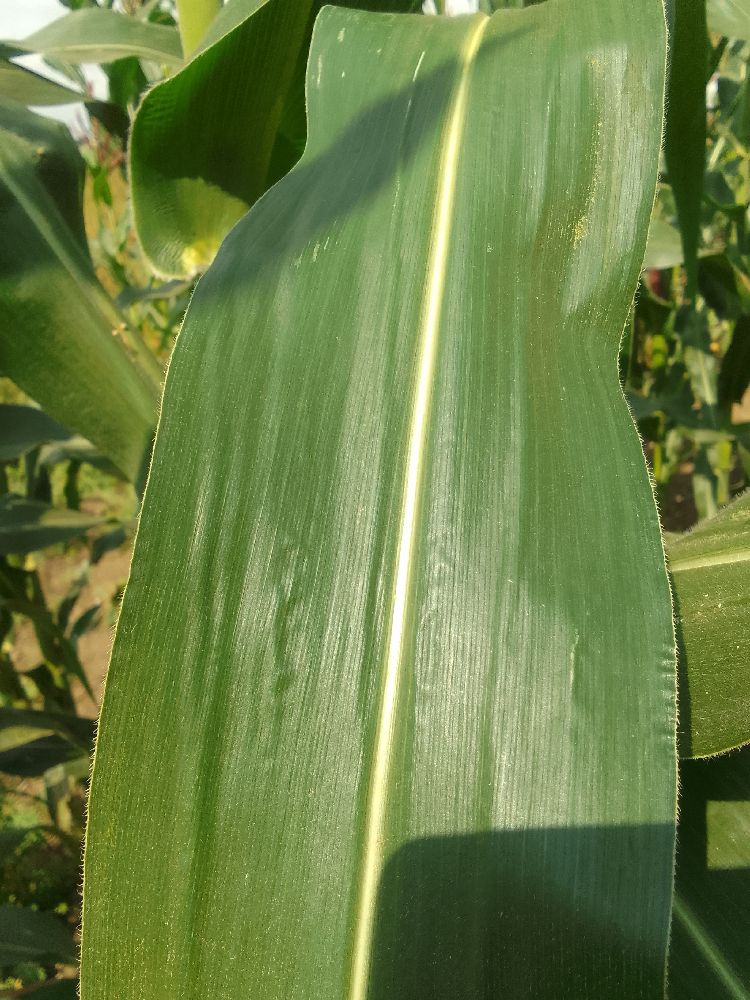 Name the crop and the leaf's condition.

maize, healthy
